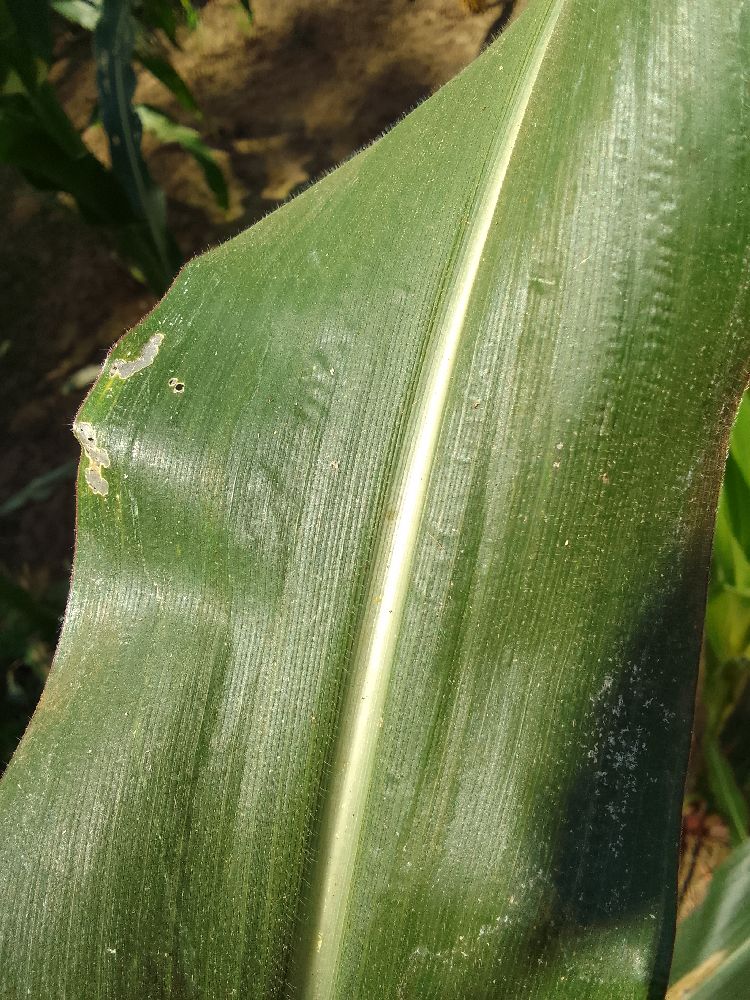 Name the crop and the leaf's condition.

maize, healthy
